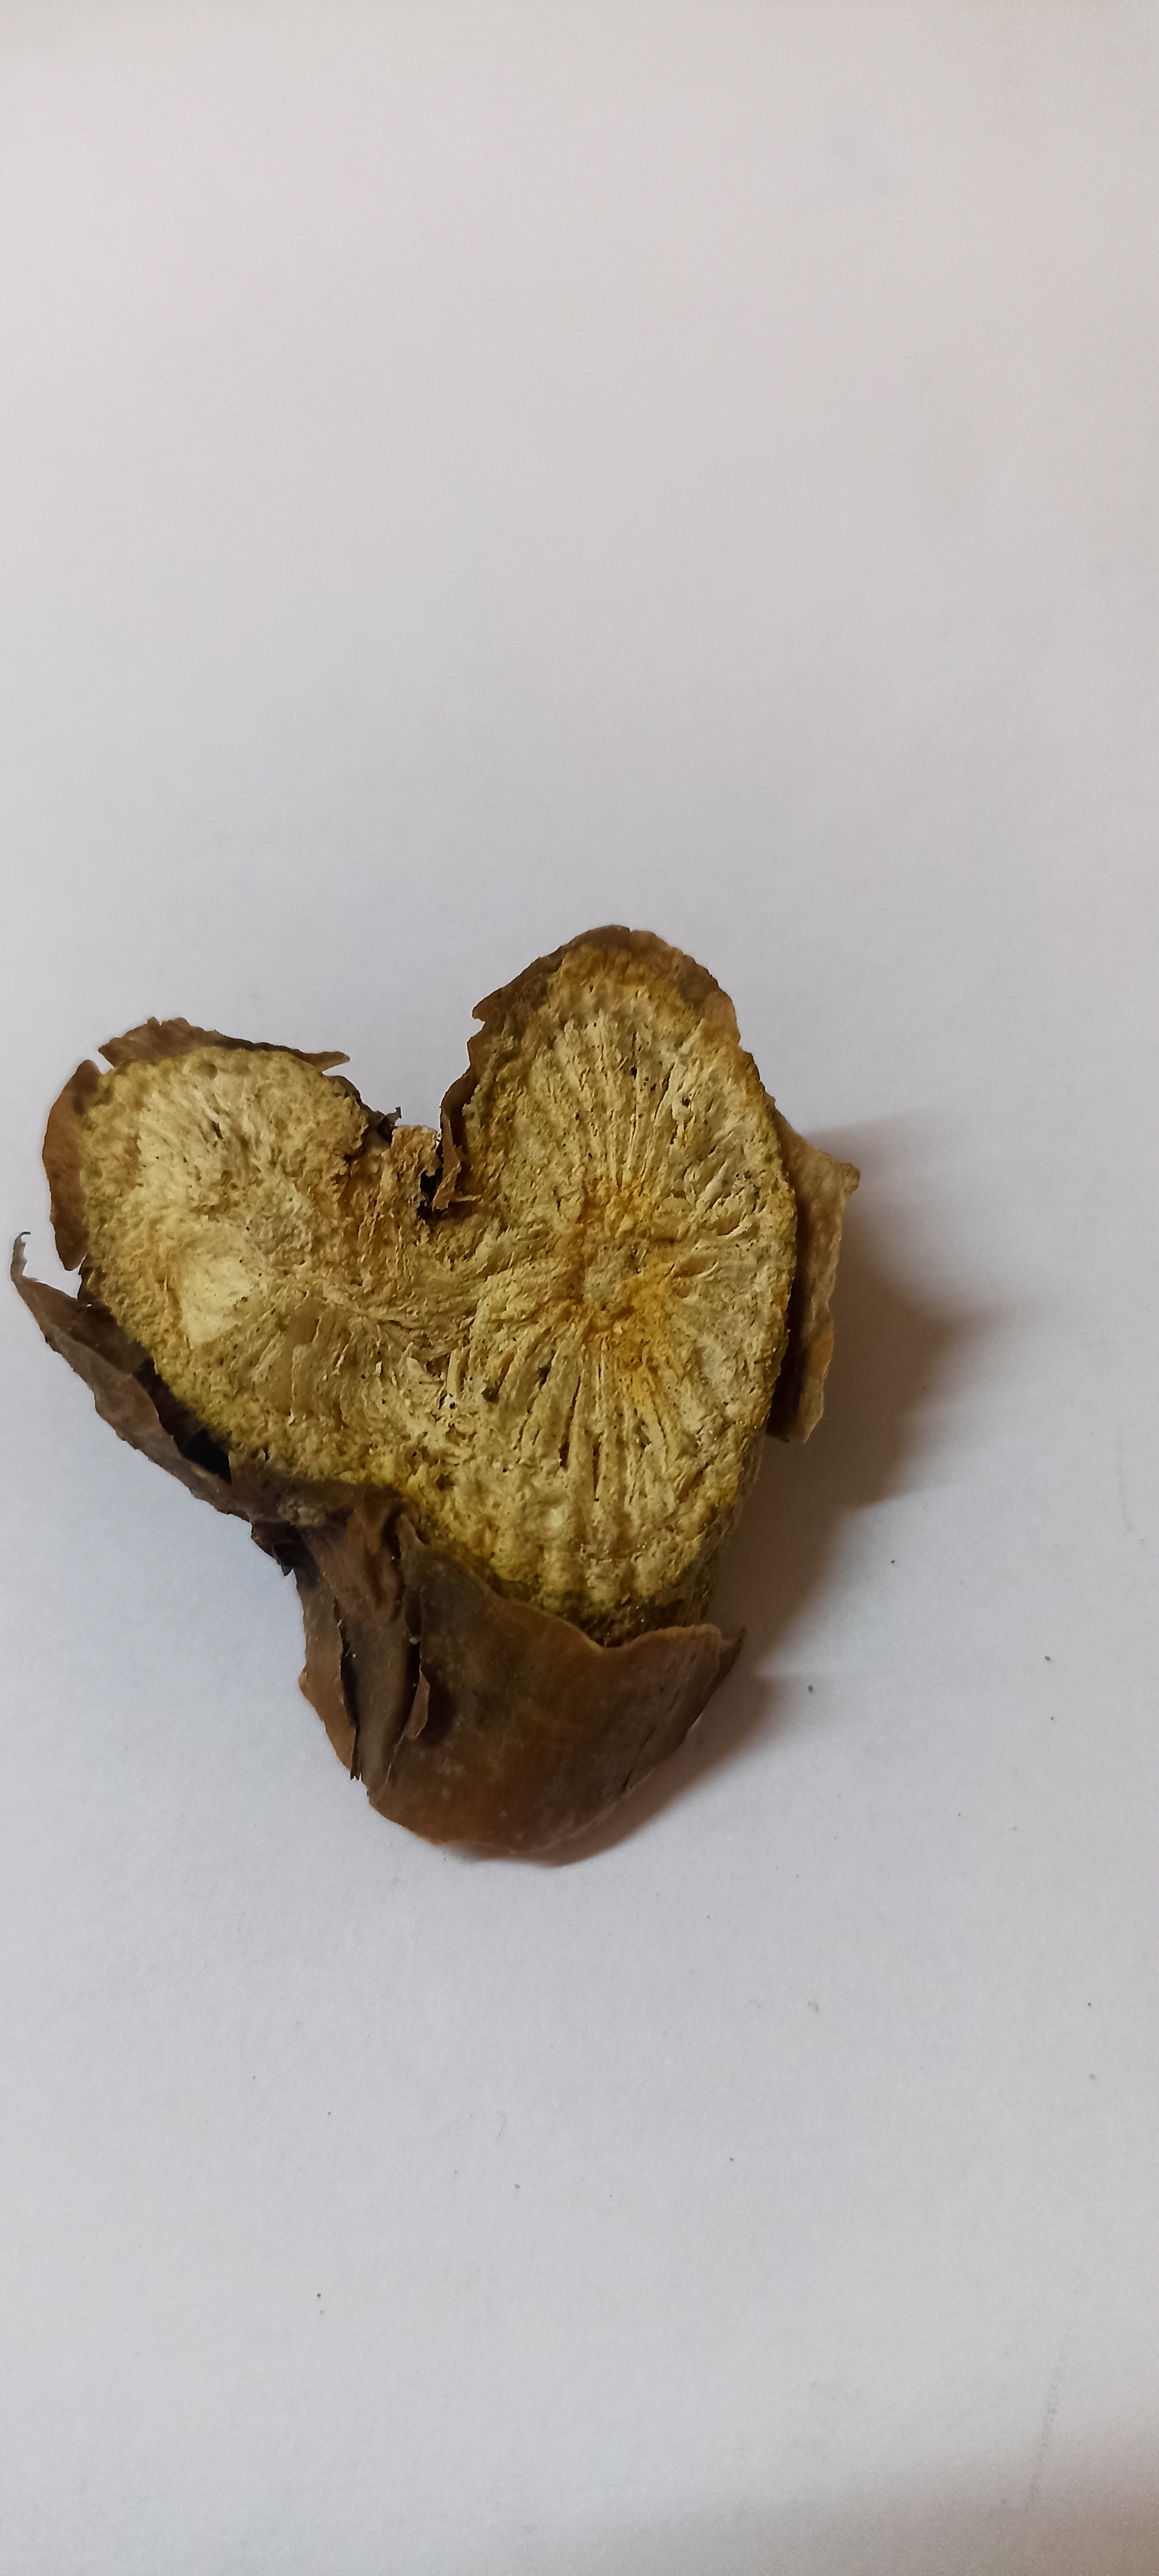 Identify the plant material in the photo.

gulvel
